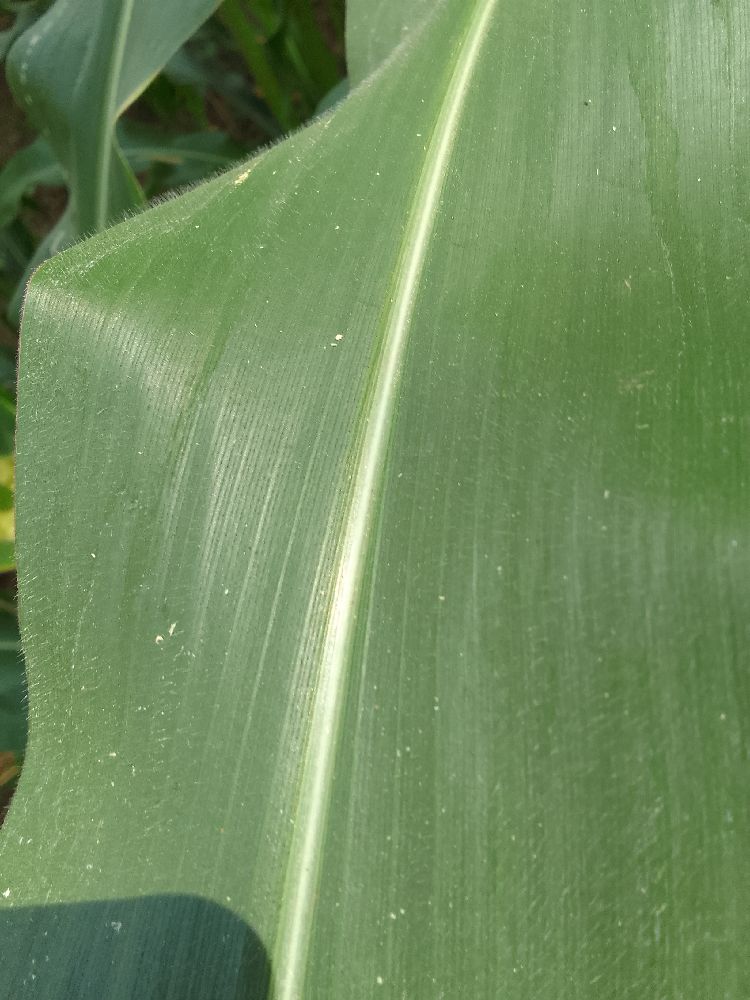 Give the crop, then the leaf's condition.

maize, healthy
